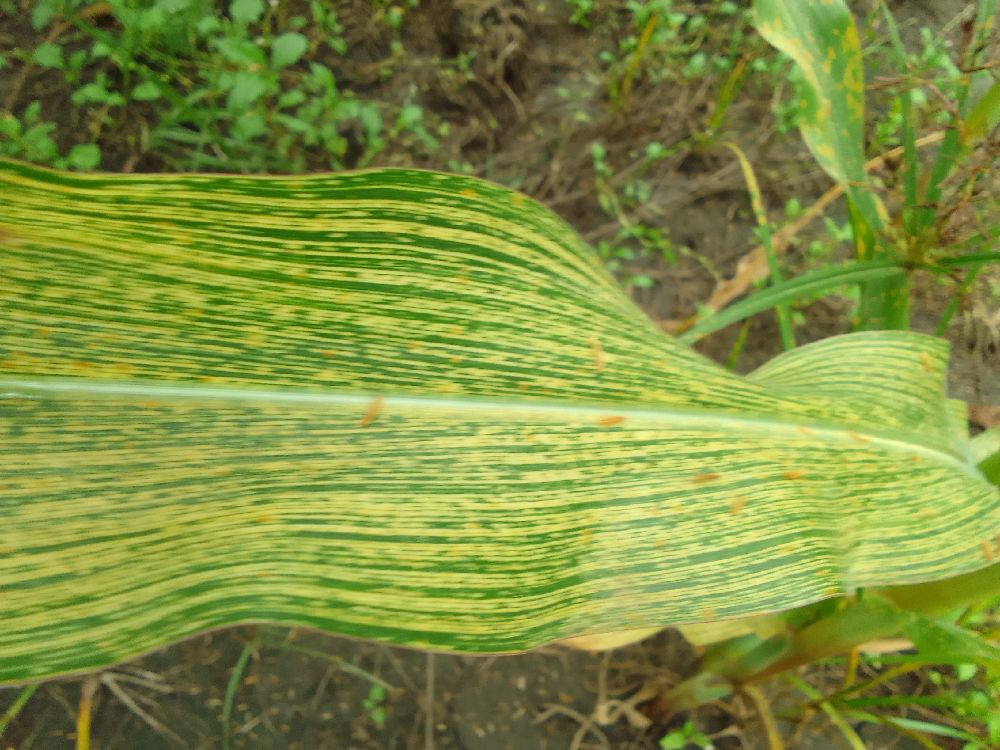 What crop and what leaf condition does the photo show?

maize, maize streak virus
